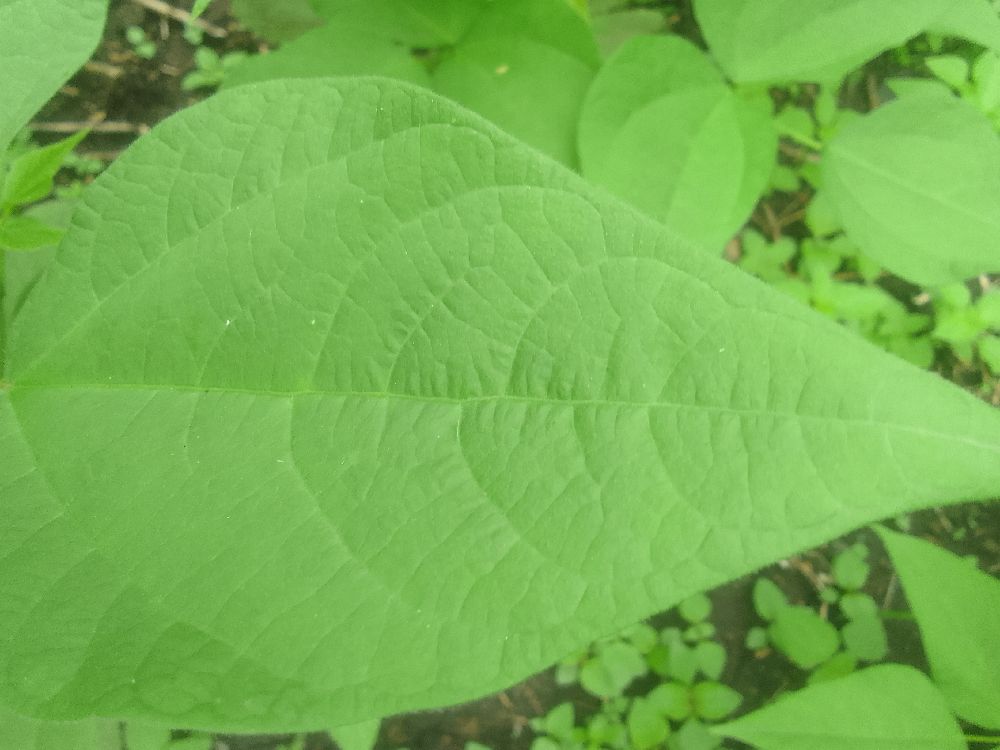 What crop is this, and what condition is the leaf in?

common bean, healthy
